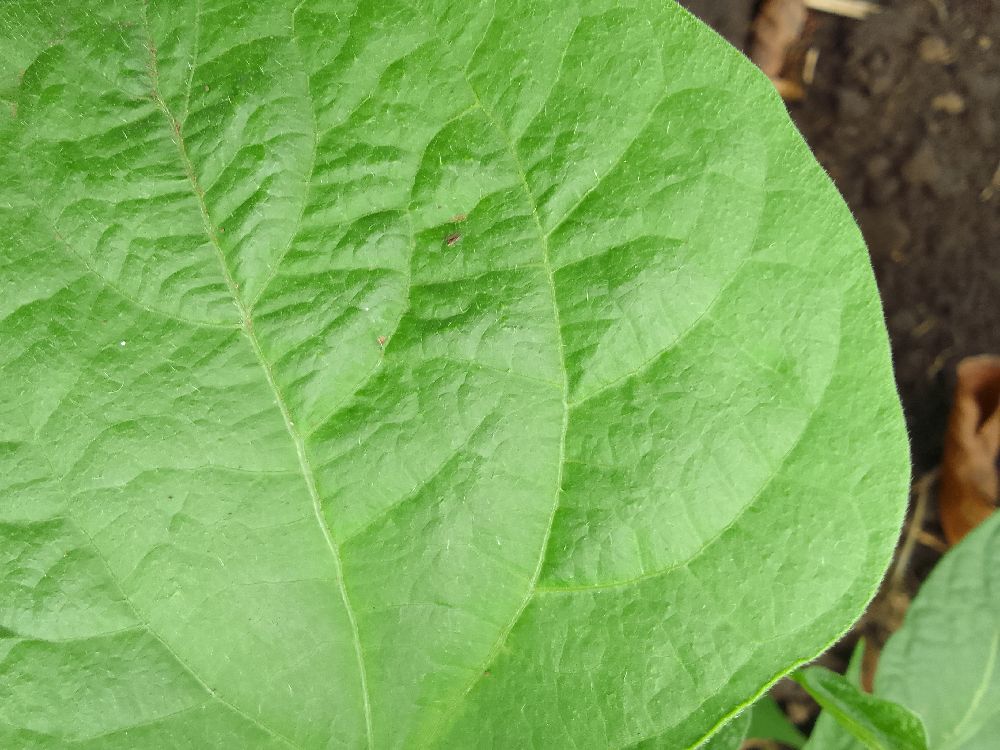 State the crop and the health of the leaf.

common bean, healthy
